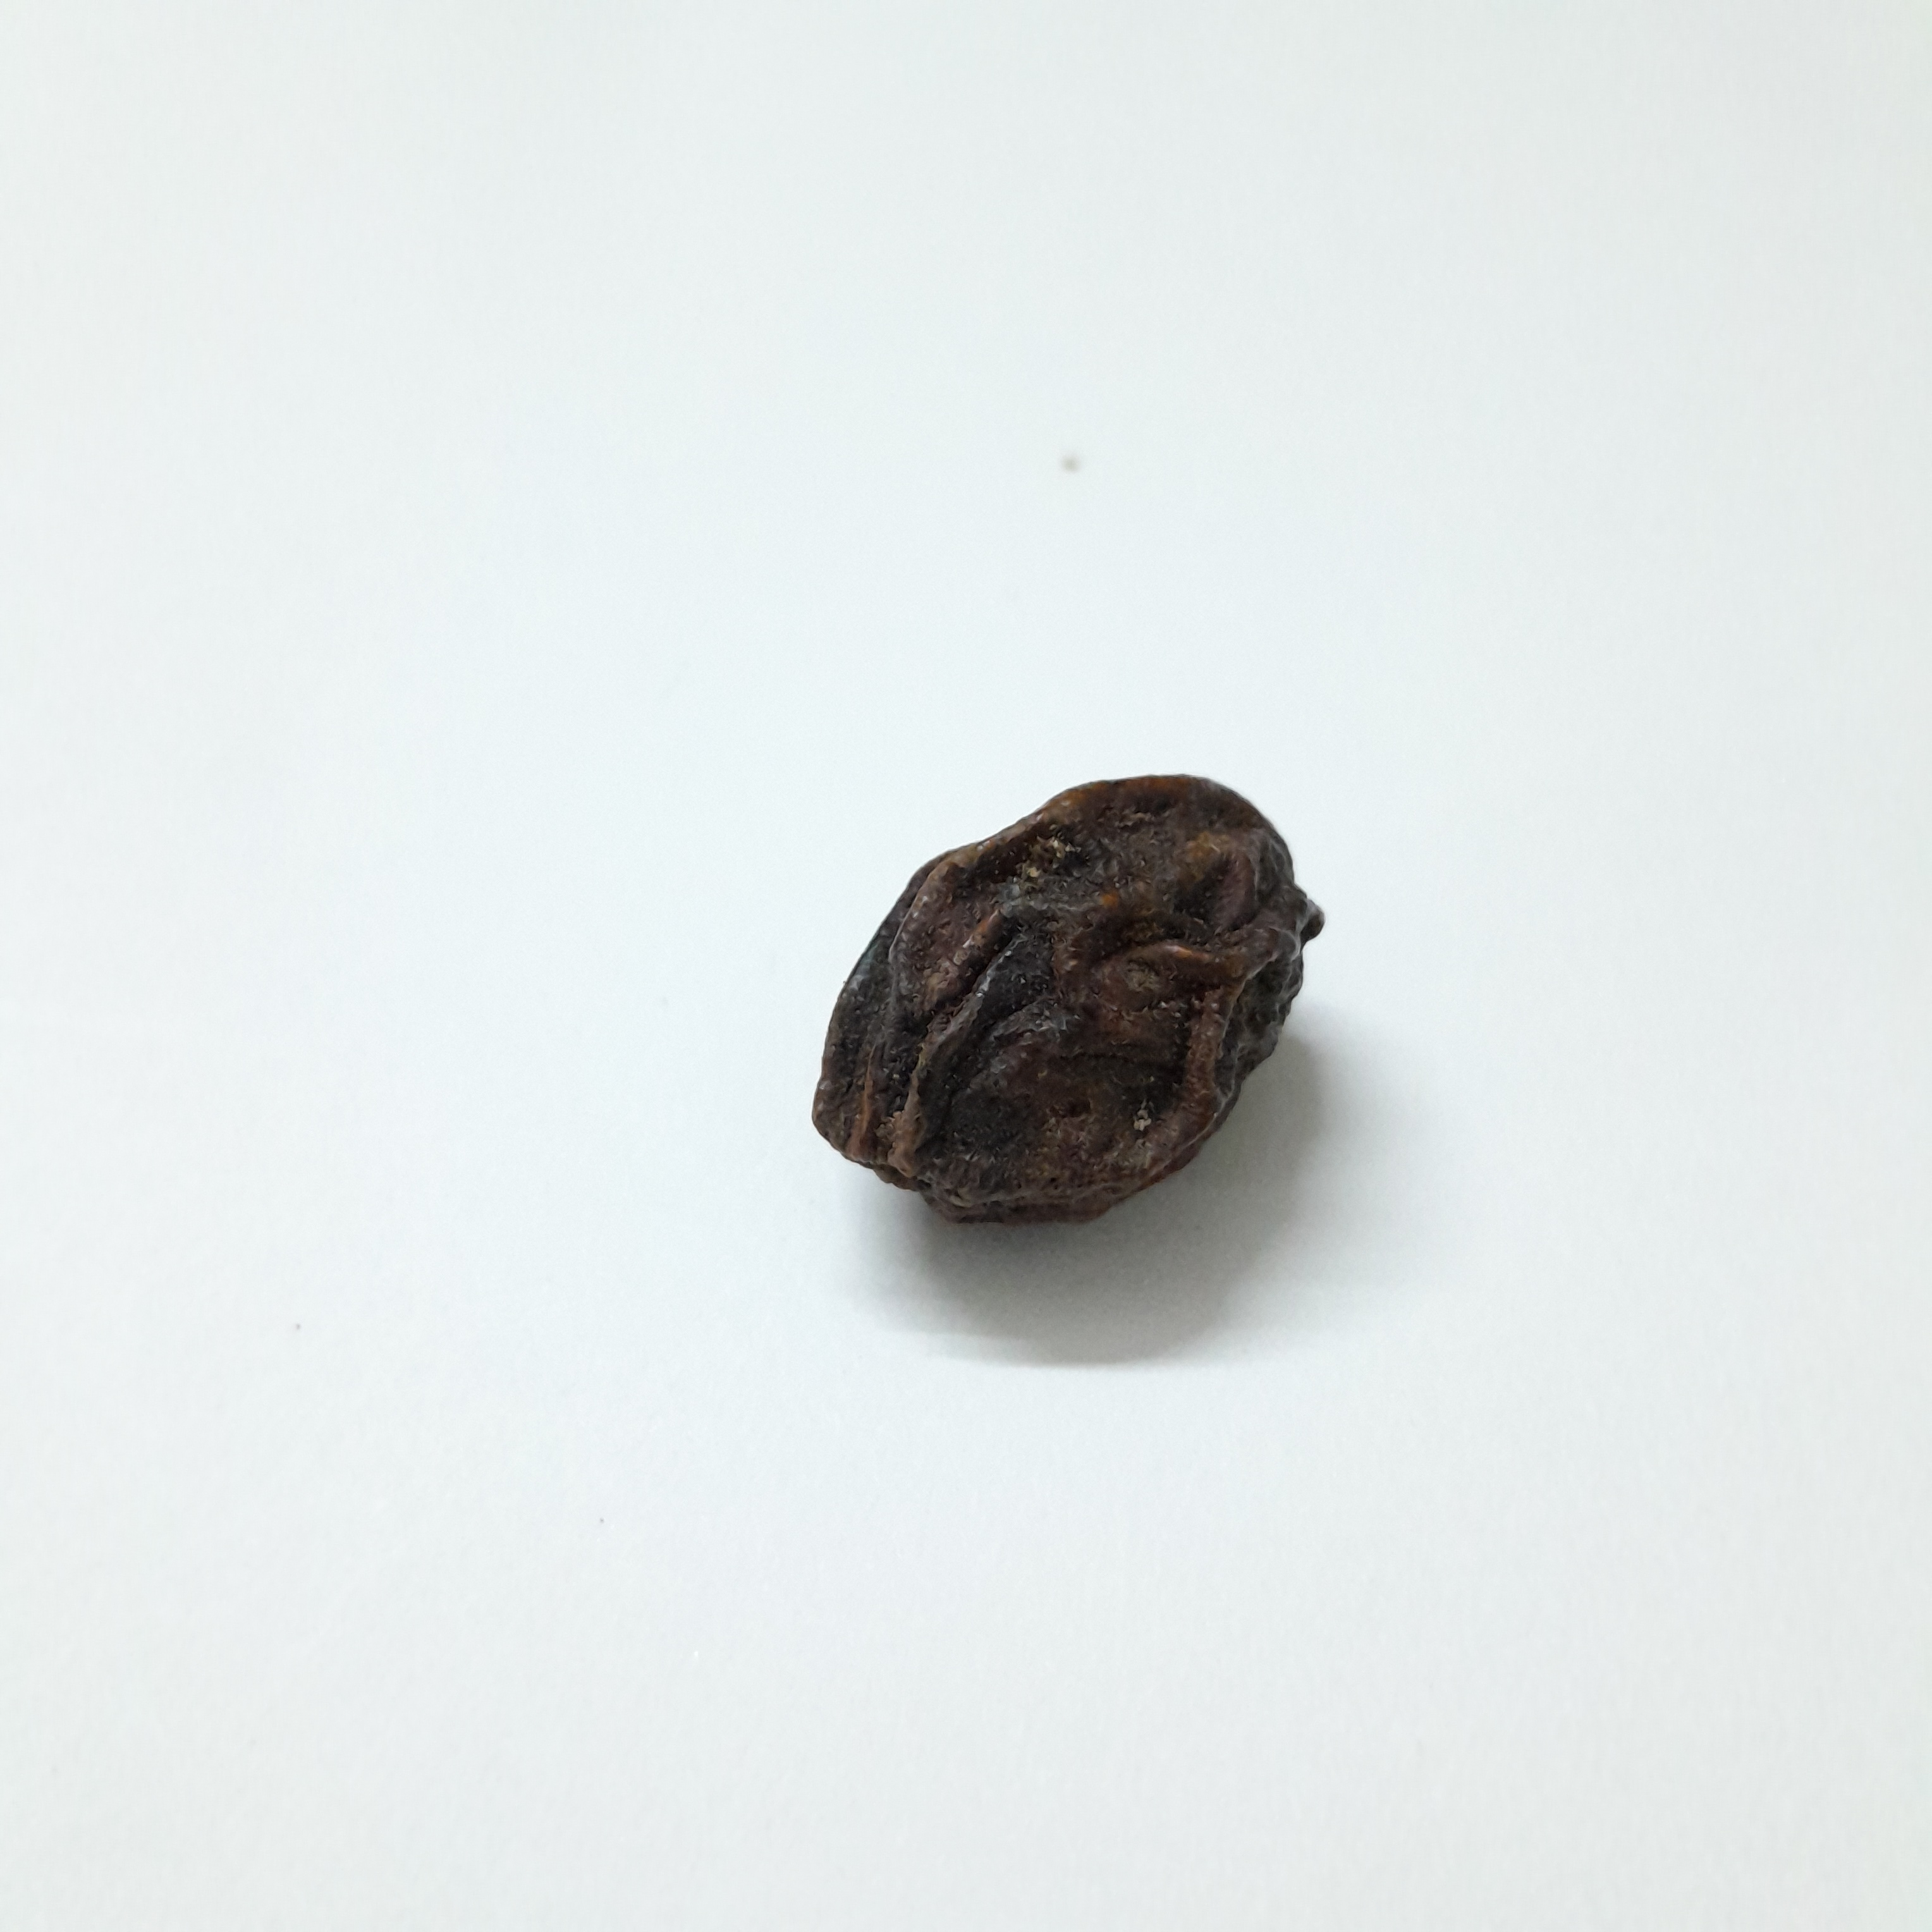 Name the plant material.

kadukharik
